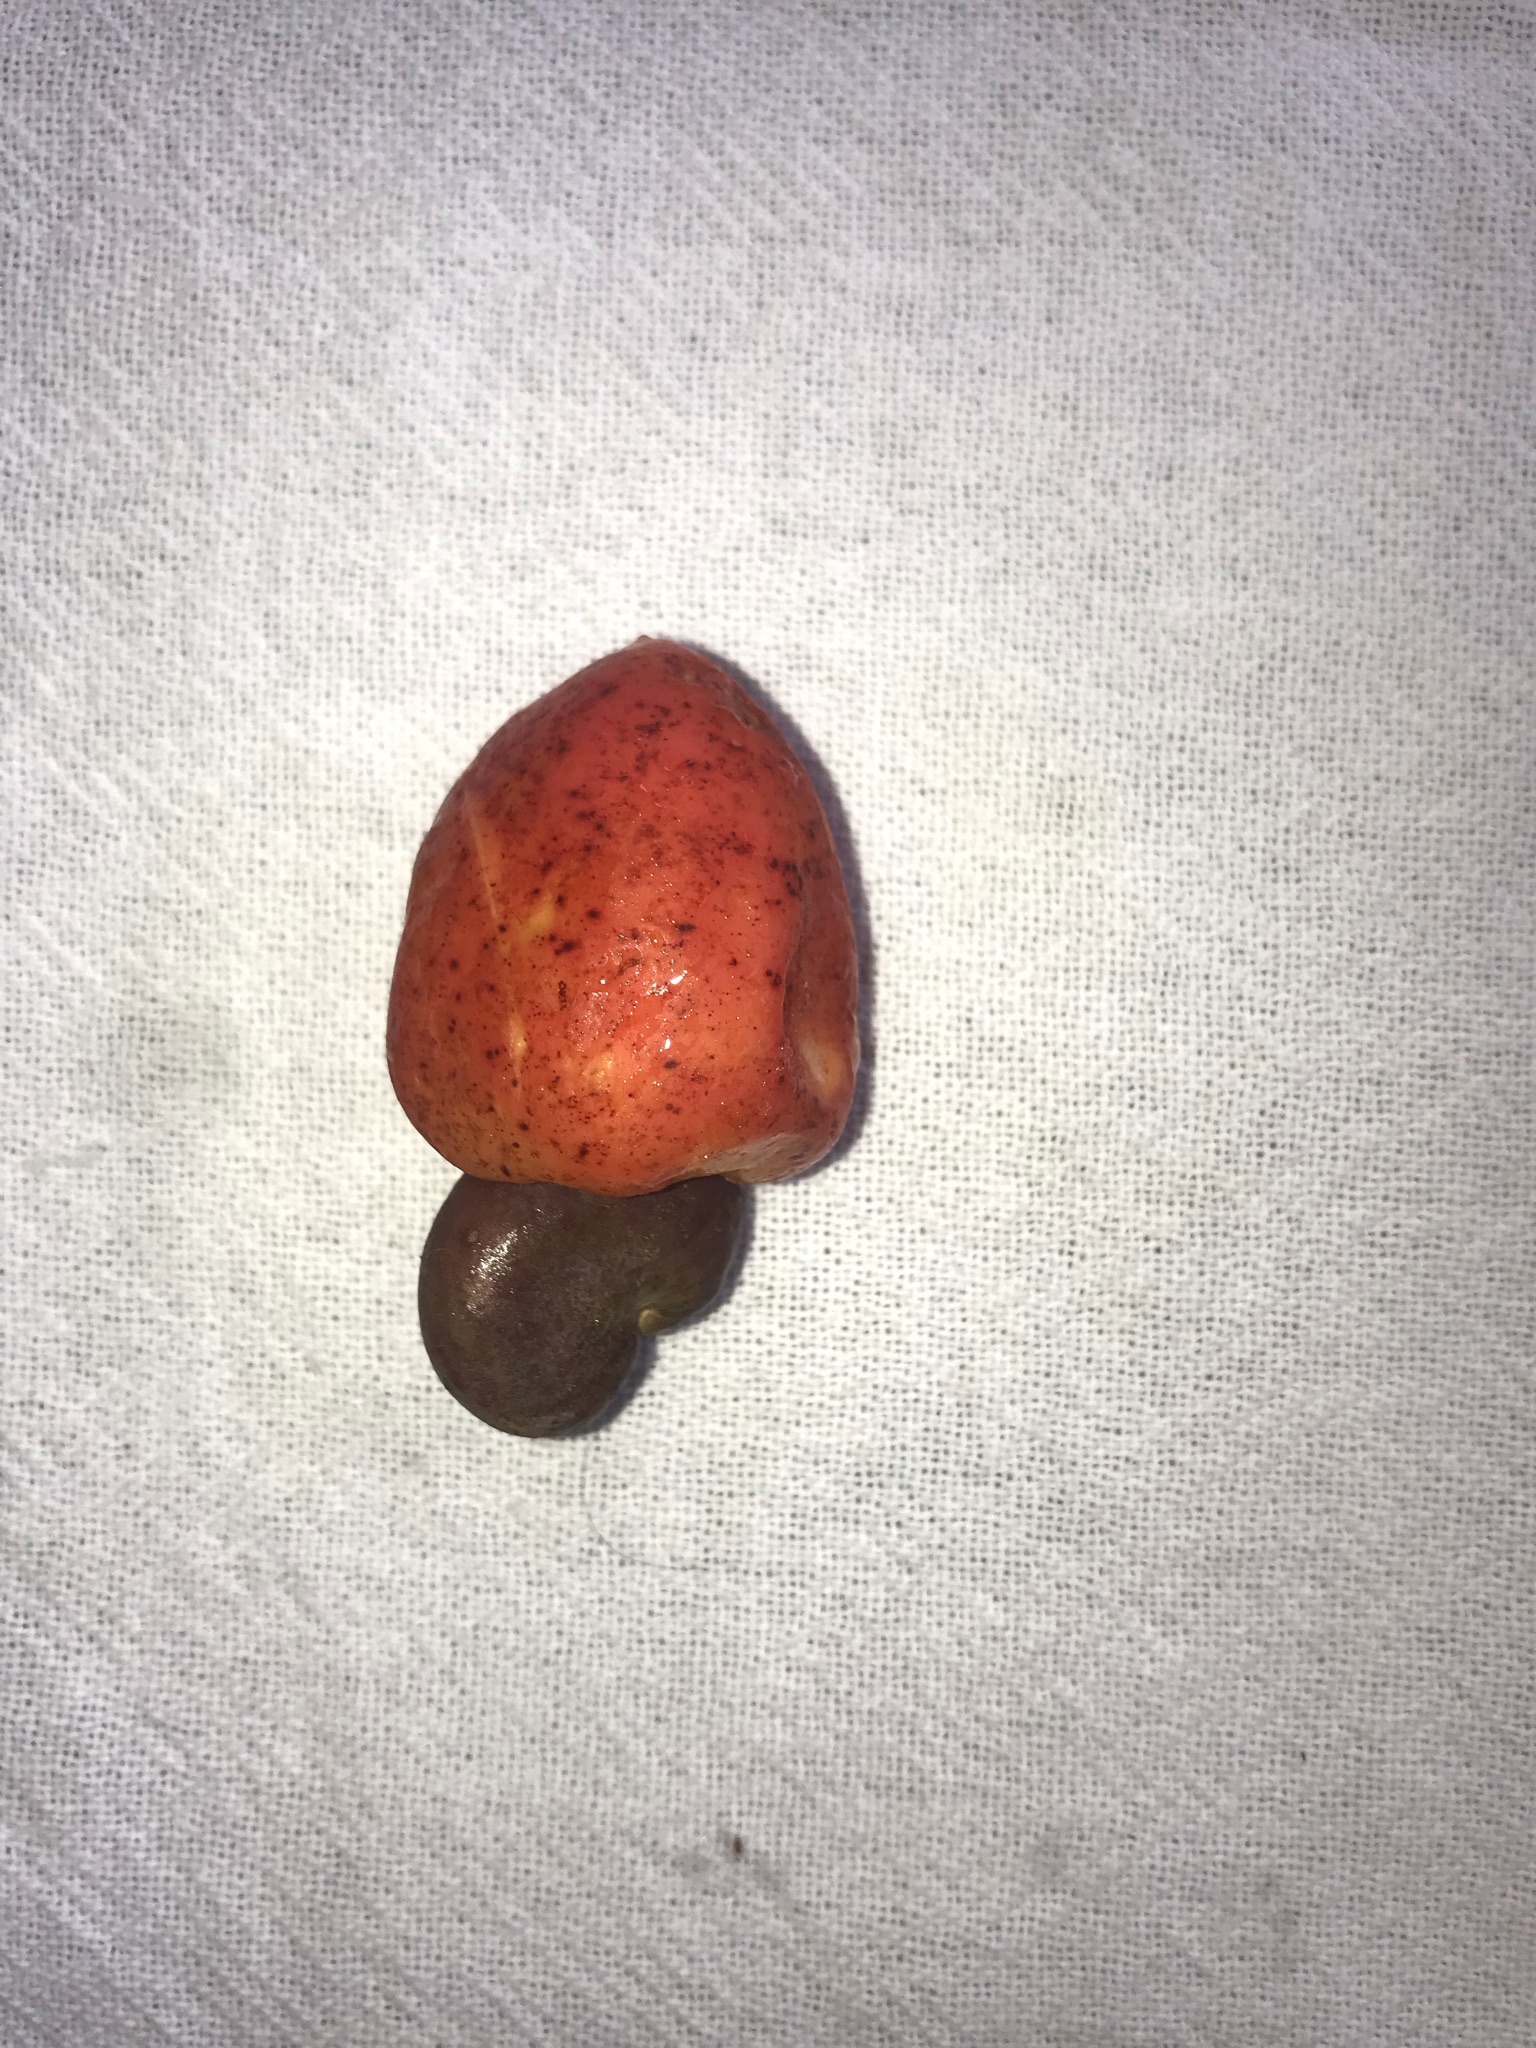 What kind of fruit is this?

caju vermelho
